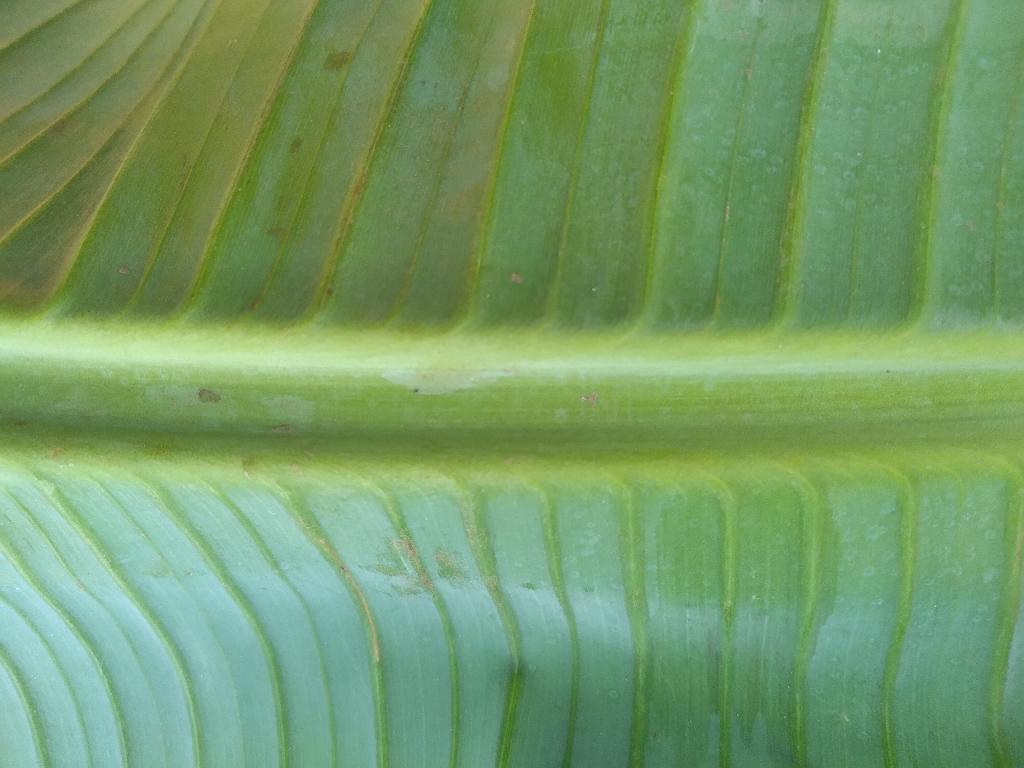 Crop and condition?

banana, healthy
